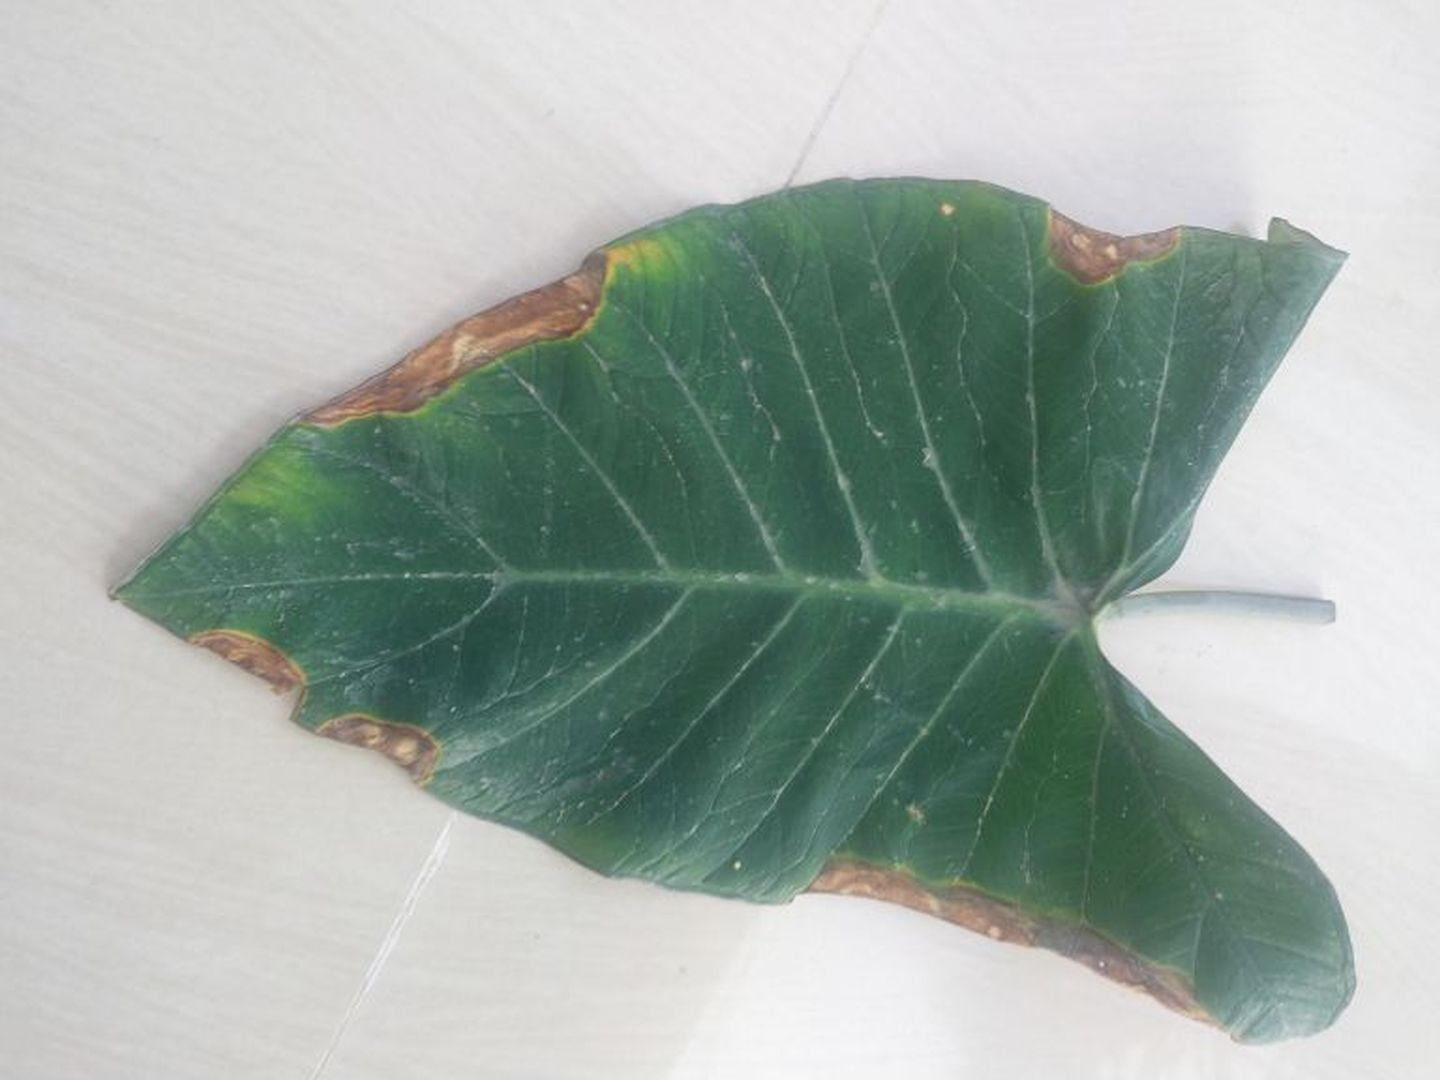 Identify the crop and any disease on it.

taro, leaf blight
